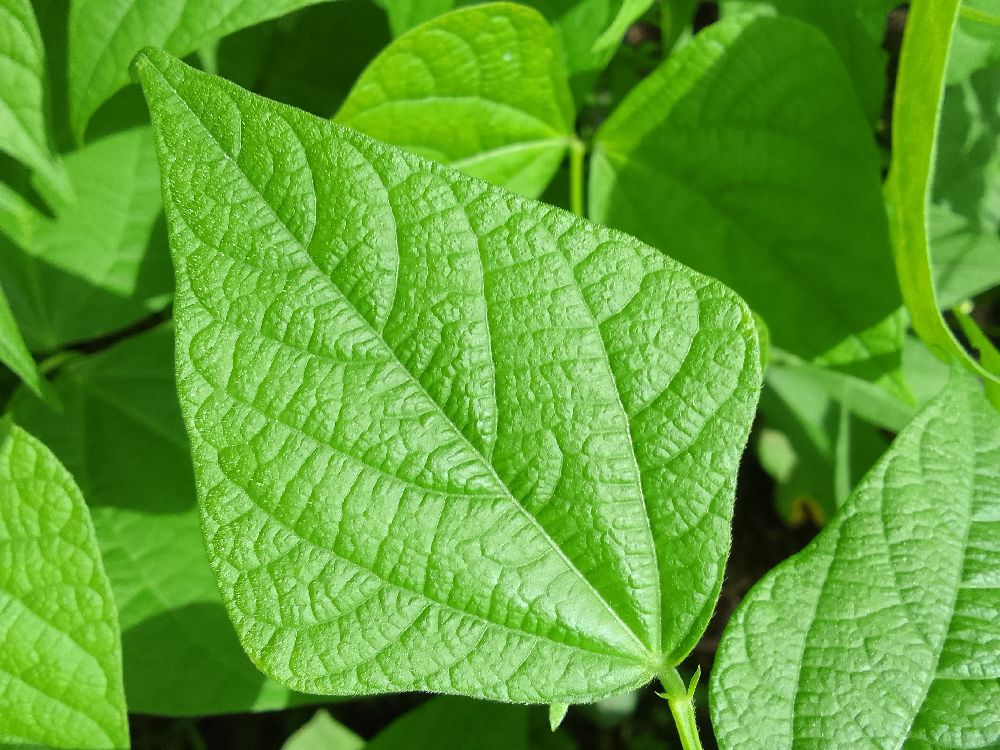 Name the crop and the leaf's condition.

common bean, healthy
